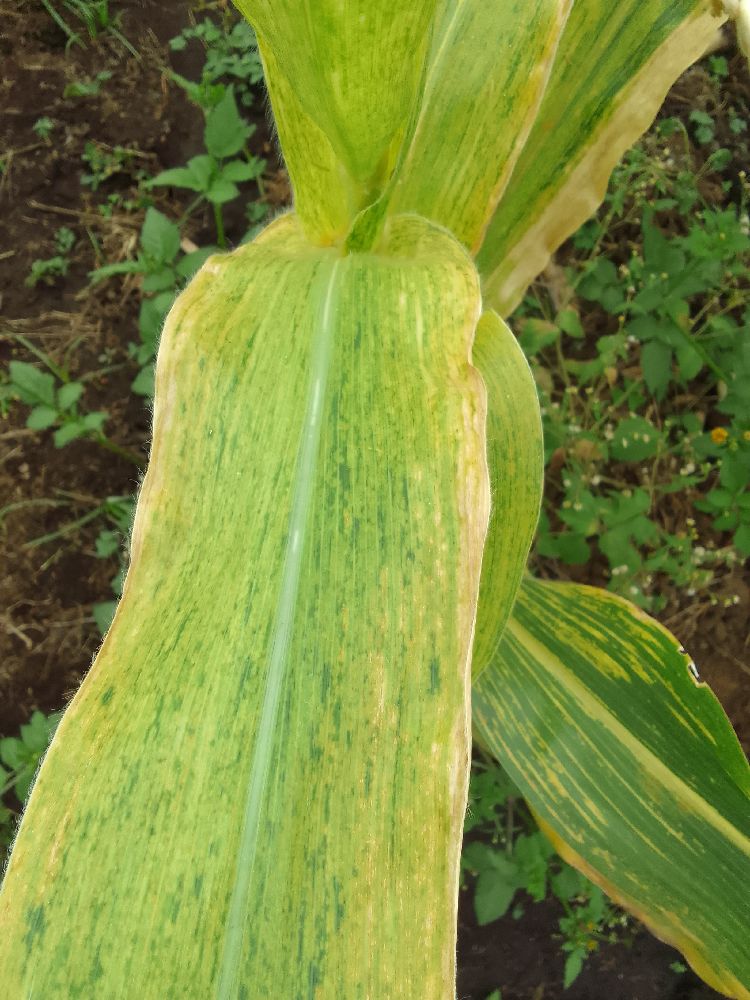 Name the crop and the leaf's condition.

maize, maize lethal necrosis
